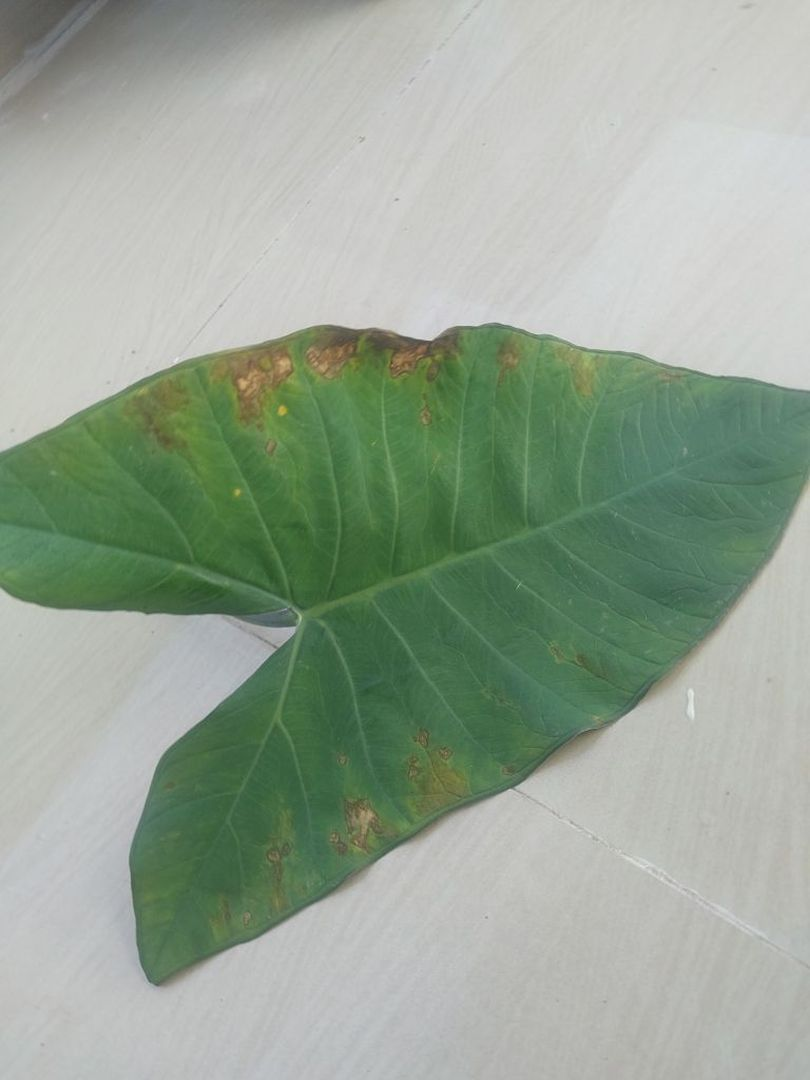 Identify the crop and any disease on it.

taro, leaf blight
